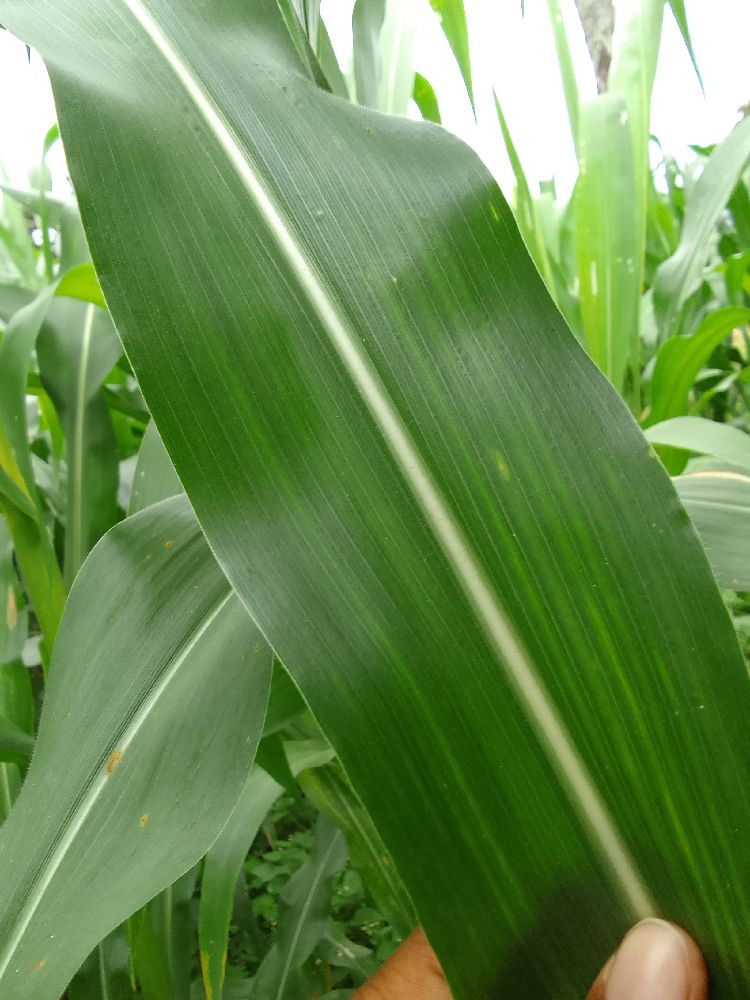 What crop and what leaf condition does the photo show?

maize, healthy
